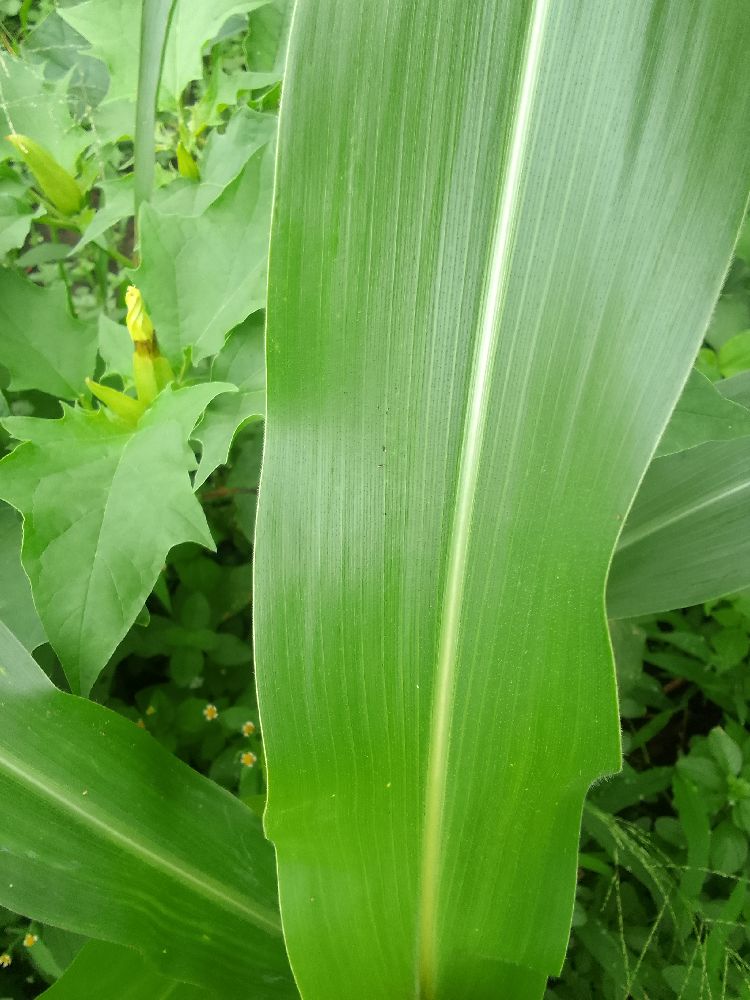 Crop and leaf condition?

maize, healthy
